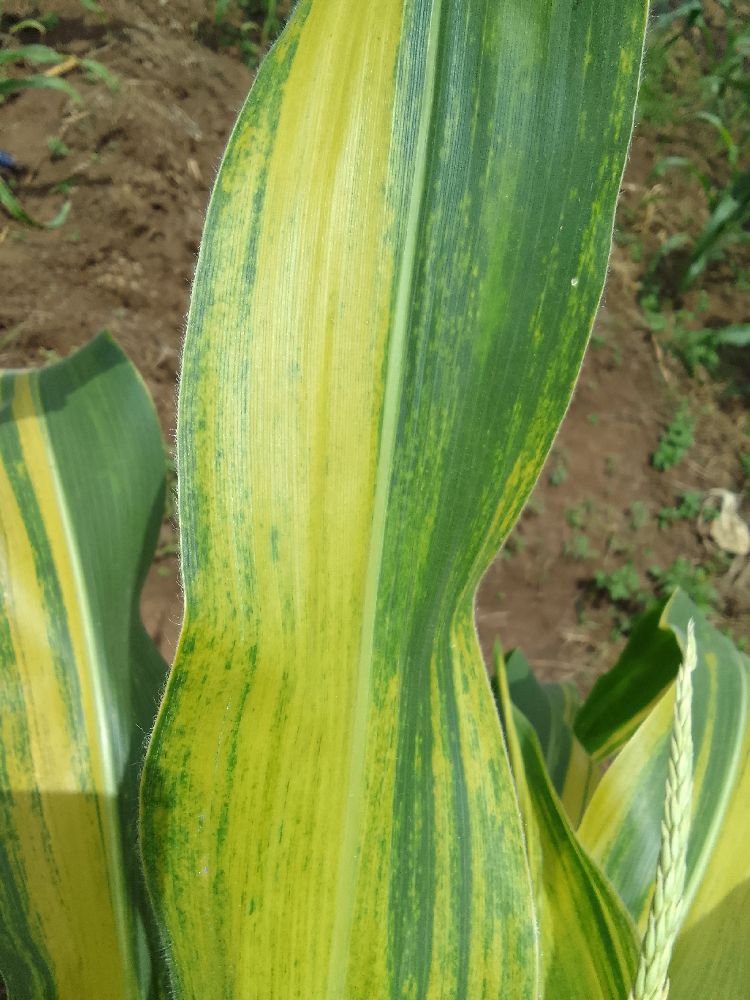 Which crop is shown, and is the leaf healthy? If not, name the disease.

maize, maize lethal necrosis
